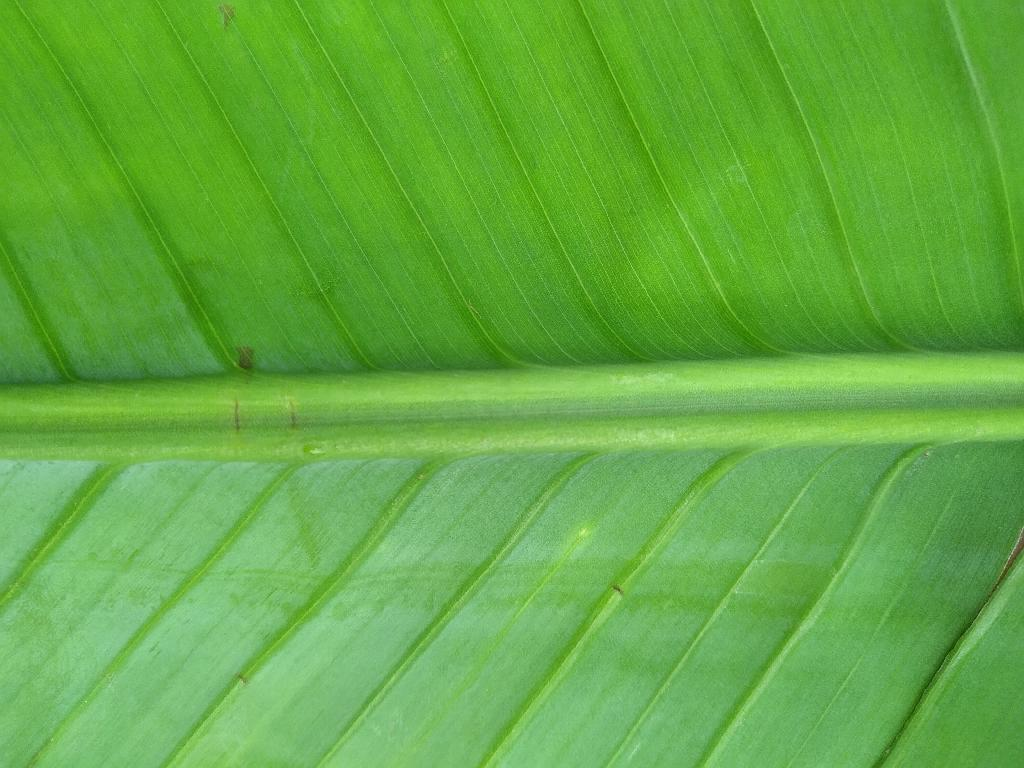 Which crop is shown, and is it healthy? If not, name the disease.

banana, healthy
